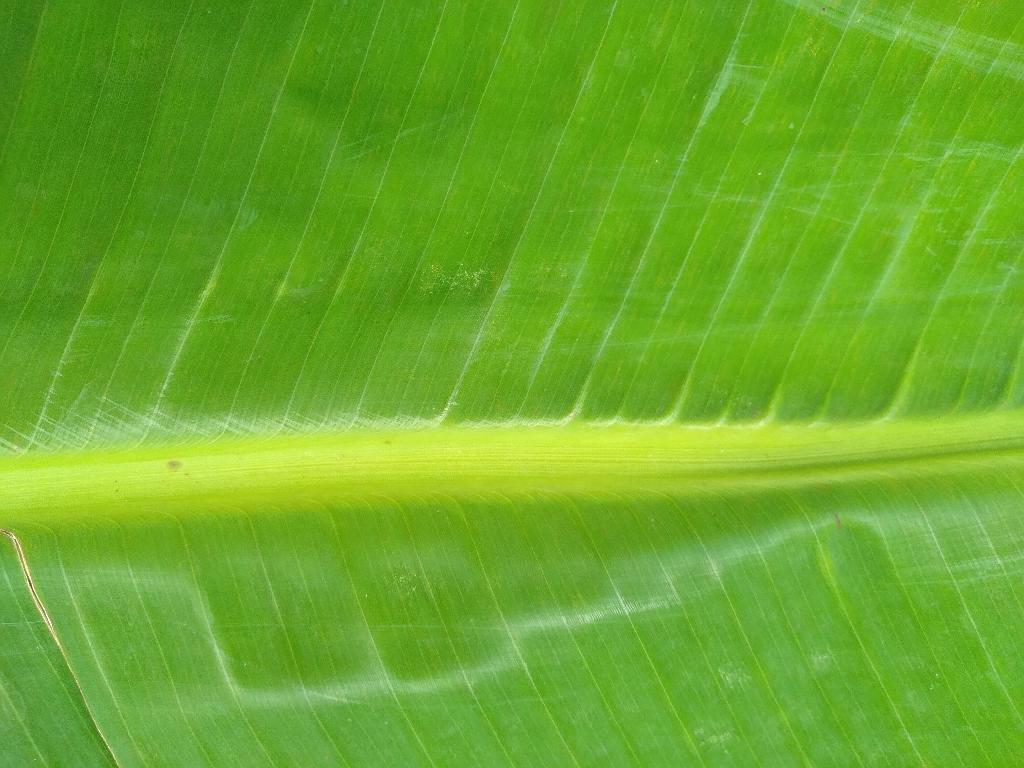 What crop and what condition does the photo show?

banana, healthy
